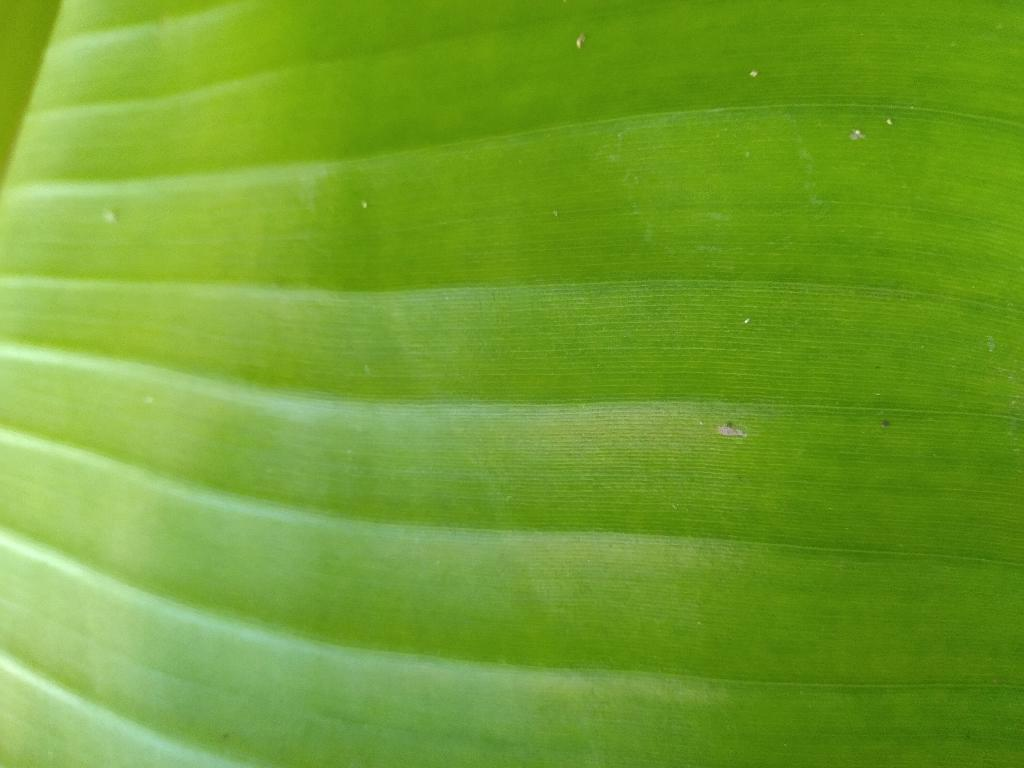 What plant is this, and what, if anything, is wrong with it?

banana, healthy
